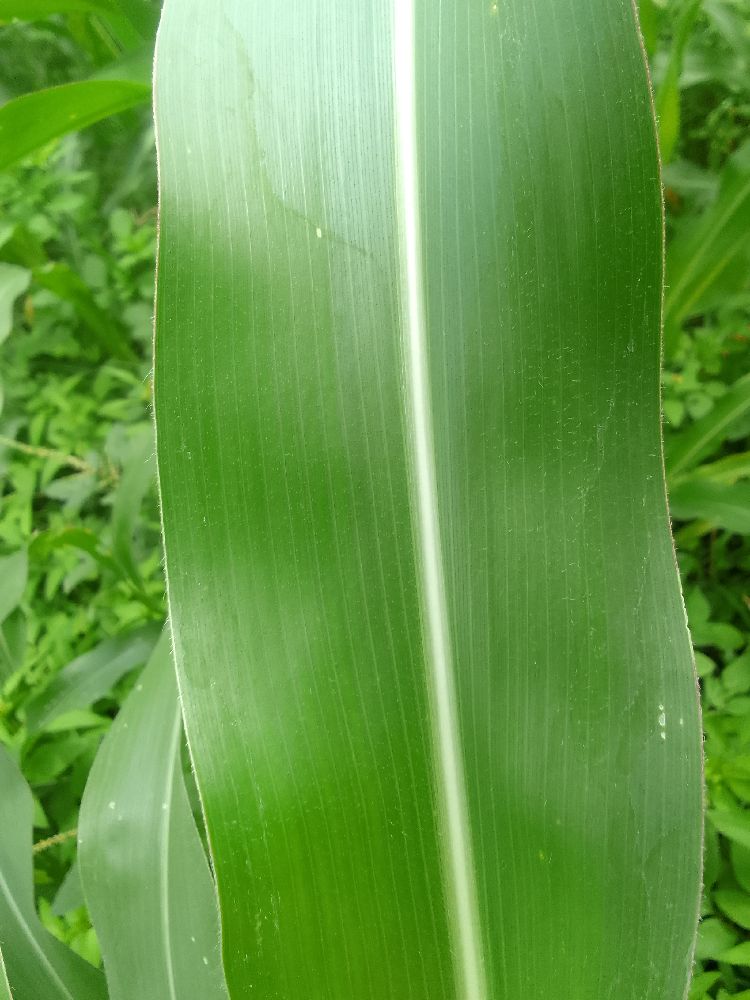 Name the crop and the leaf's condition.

maize, healthy
